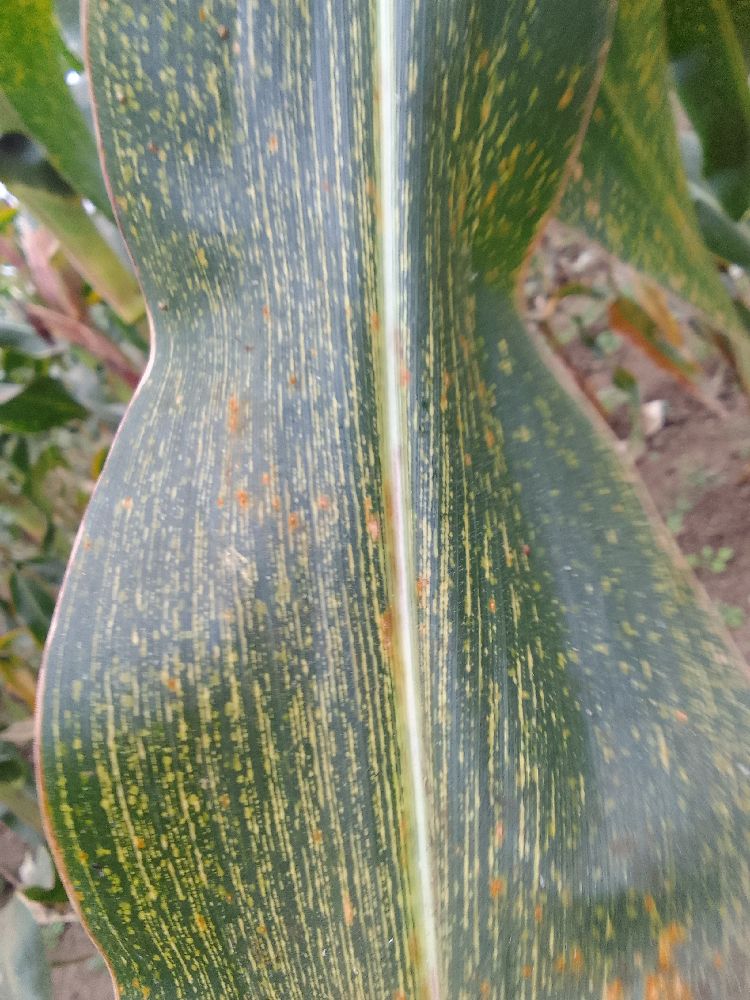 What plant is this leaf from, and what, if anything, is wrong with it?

maize, maize streak virus
